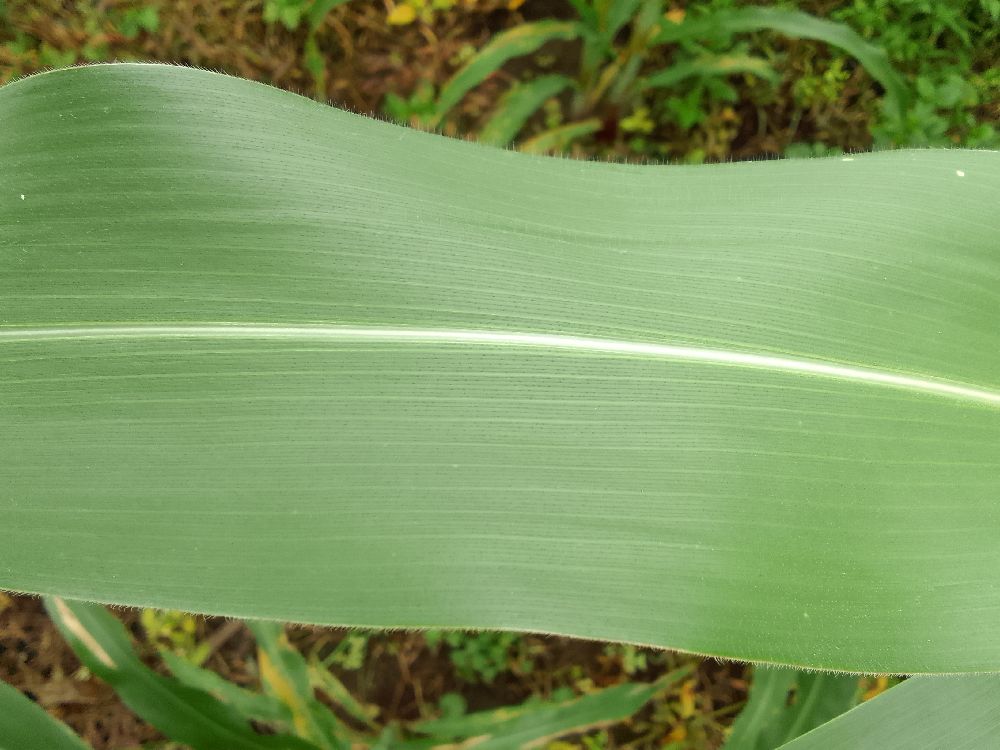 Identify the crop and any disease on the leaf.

maize, healthy
